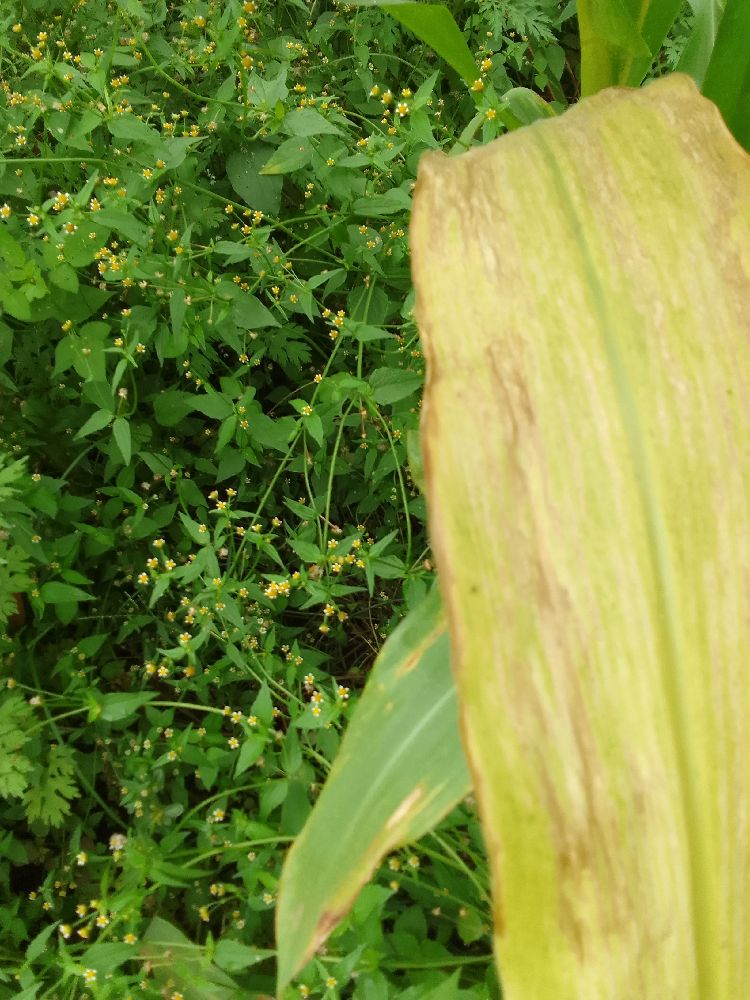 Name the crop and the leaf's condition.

maize, maize lethal necrosis
